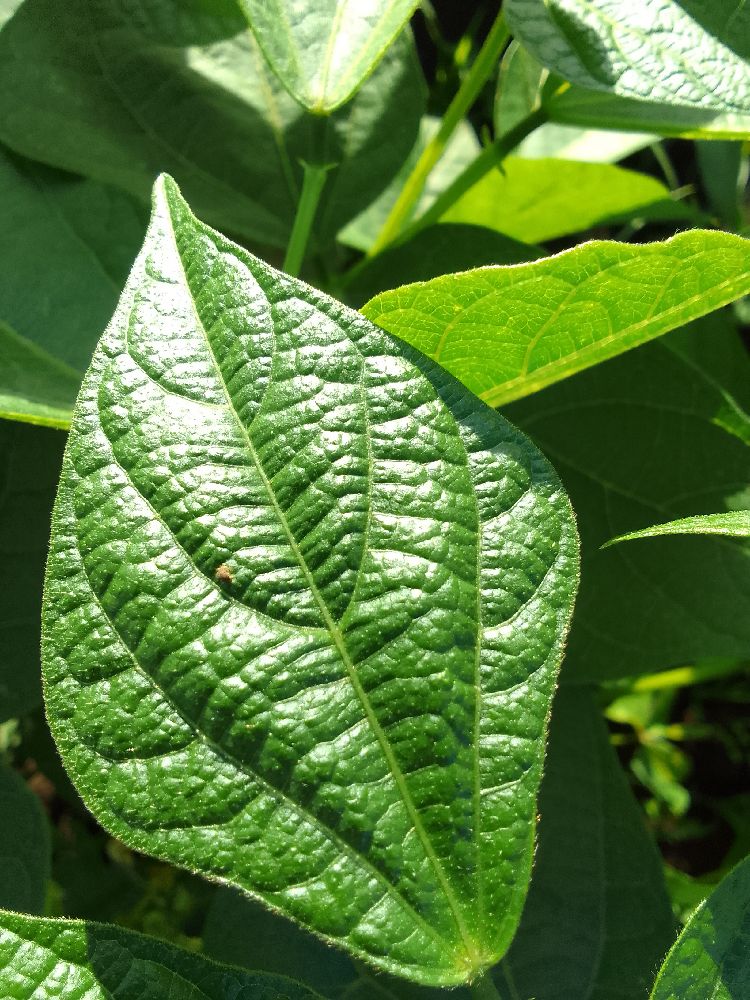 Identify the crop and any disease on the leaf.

common bean, healthy
